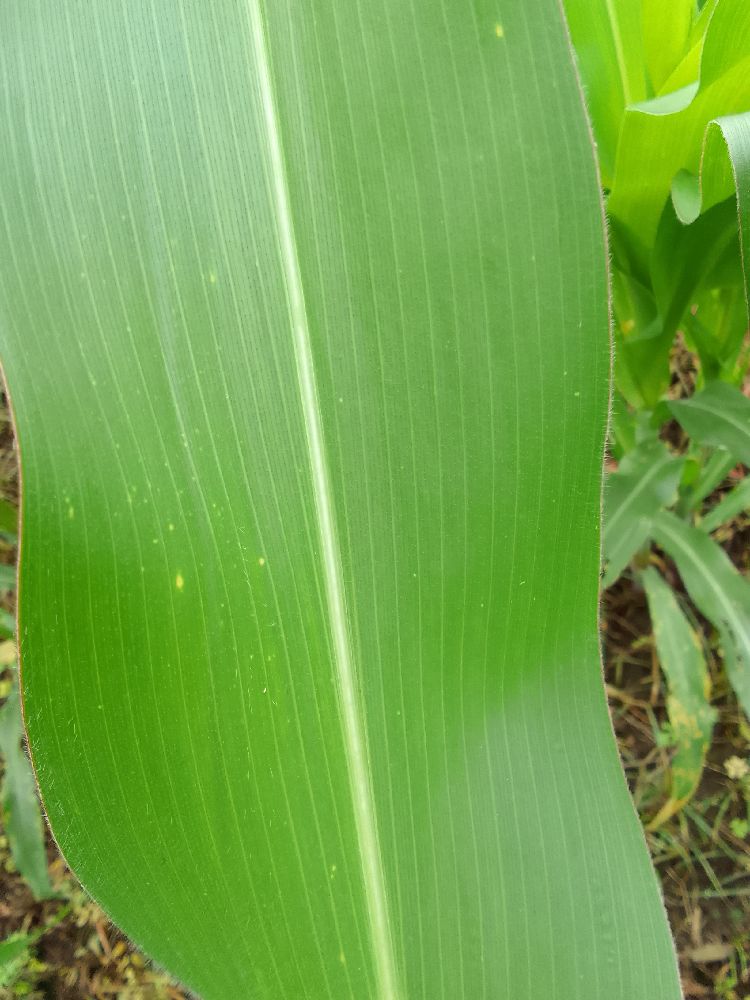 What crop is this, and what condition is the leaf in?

maize, healthy
